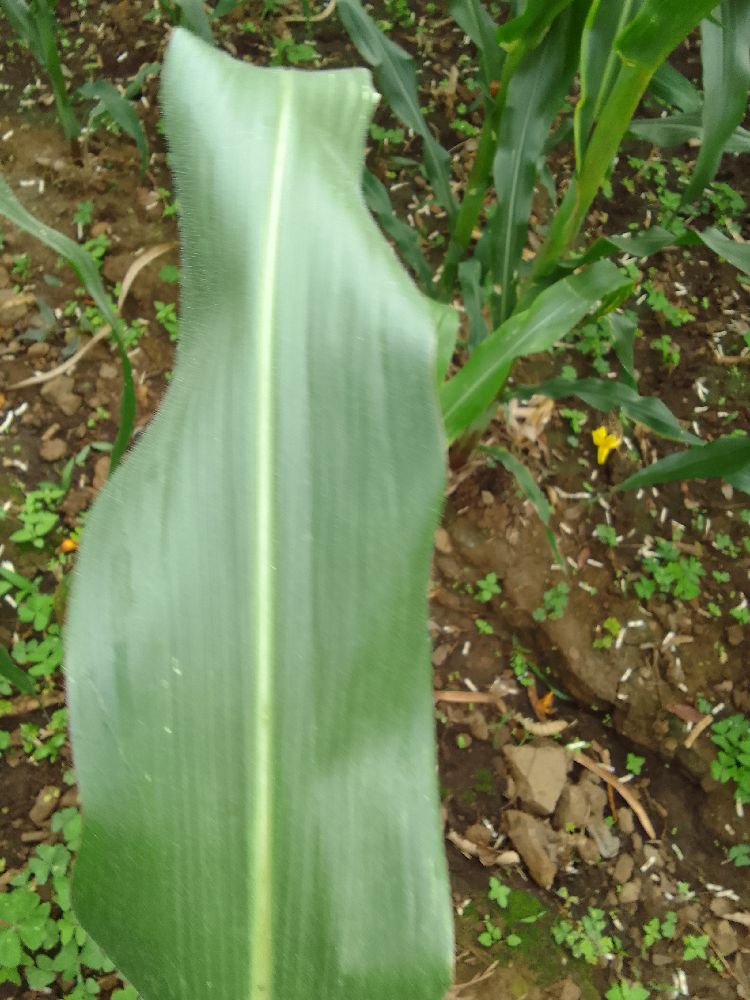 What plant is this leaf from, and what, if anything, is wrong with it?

maize, healthy
